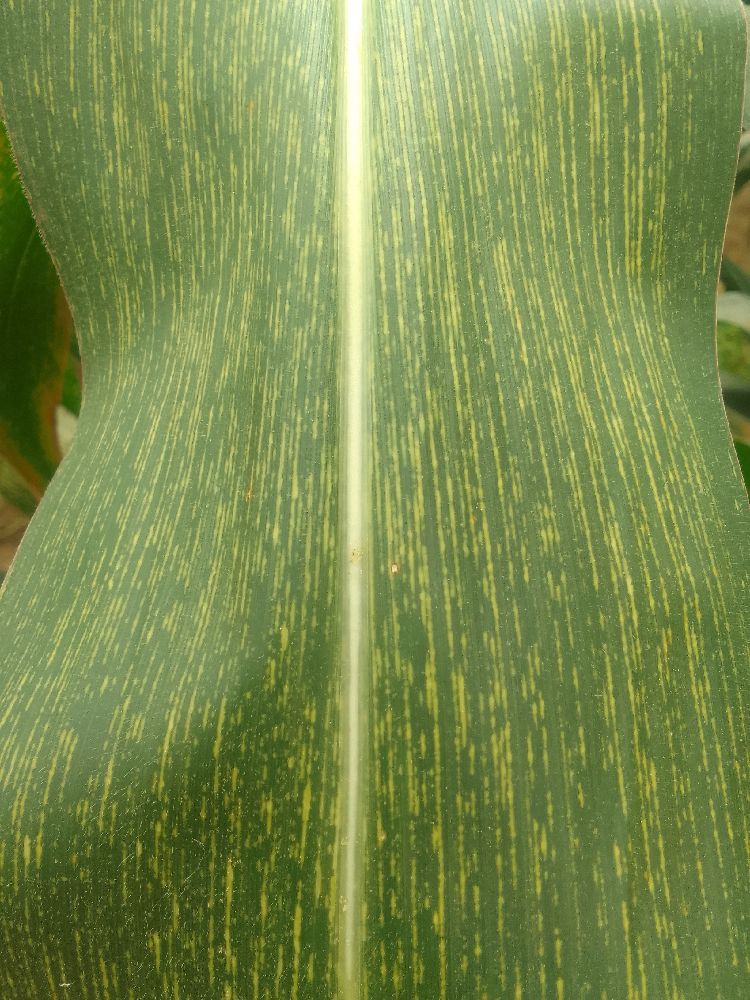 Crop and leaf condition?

maize, maize streak virus
